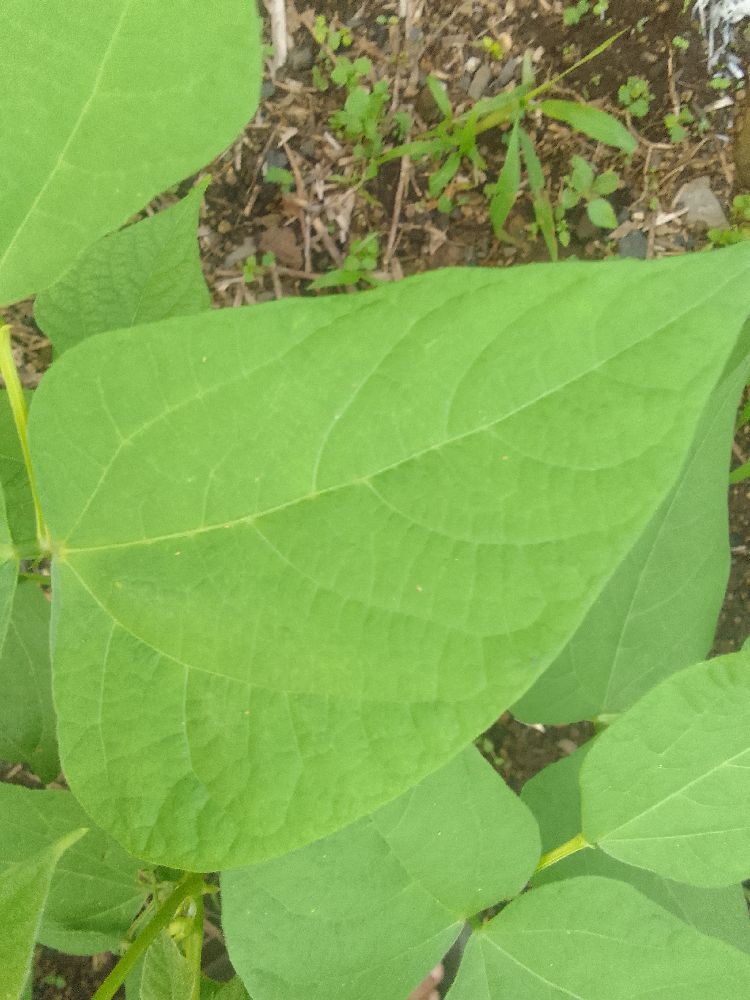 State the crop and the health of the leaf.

common bean, healthy
